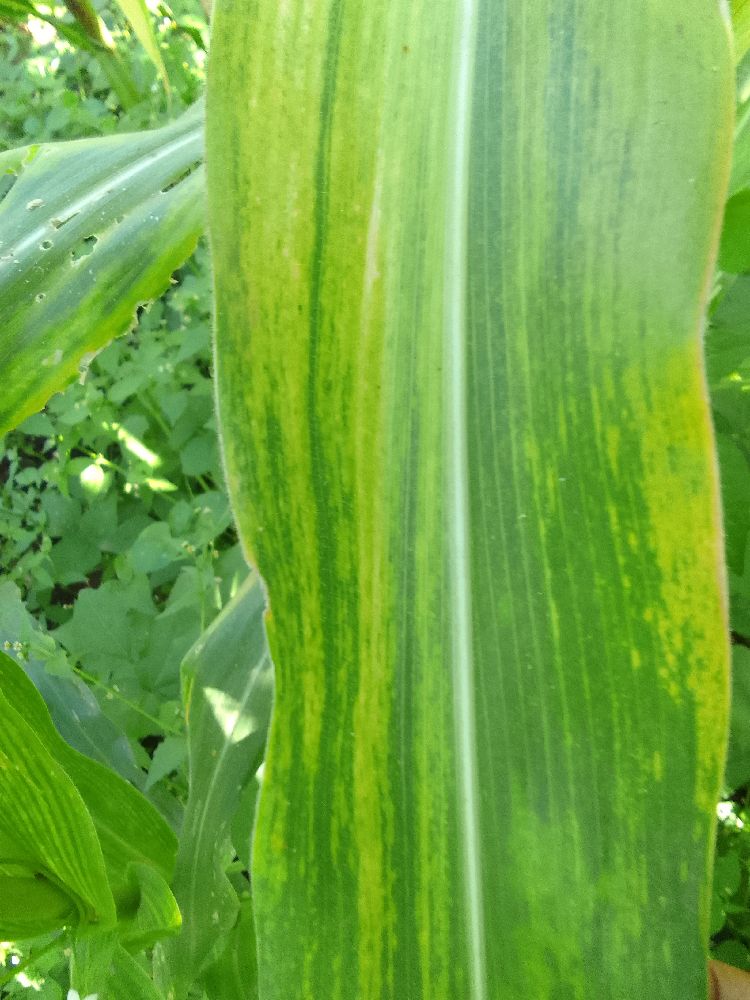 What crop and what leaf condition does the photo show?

maize, maize lethal necrosis
